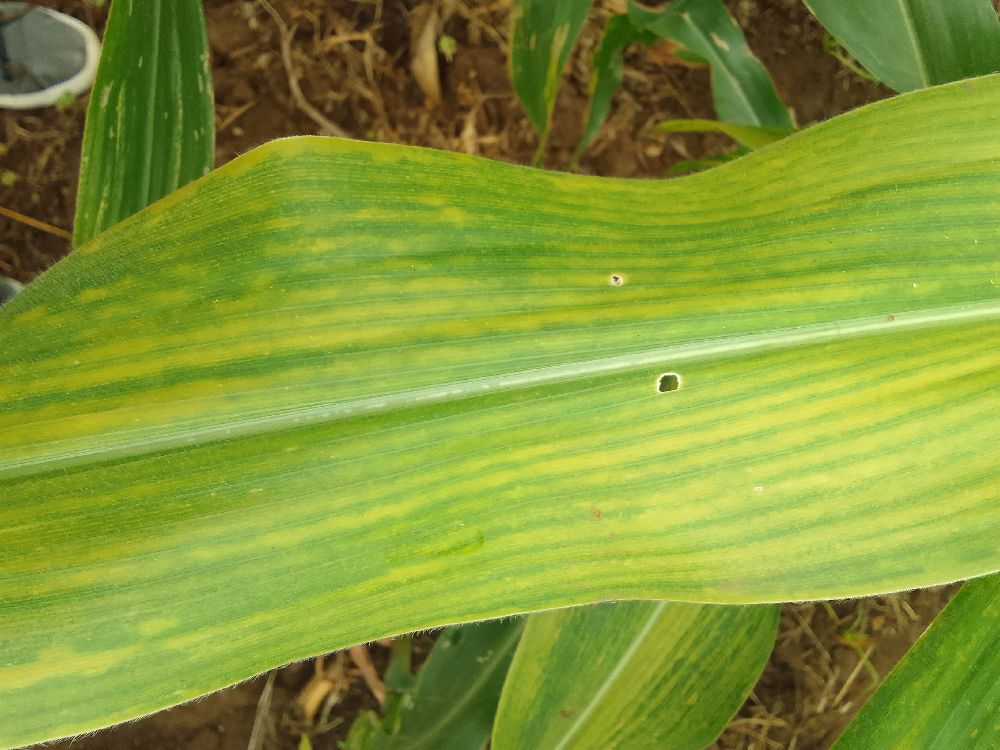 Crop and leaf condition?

maize, maize lethal necrosis
